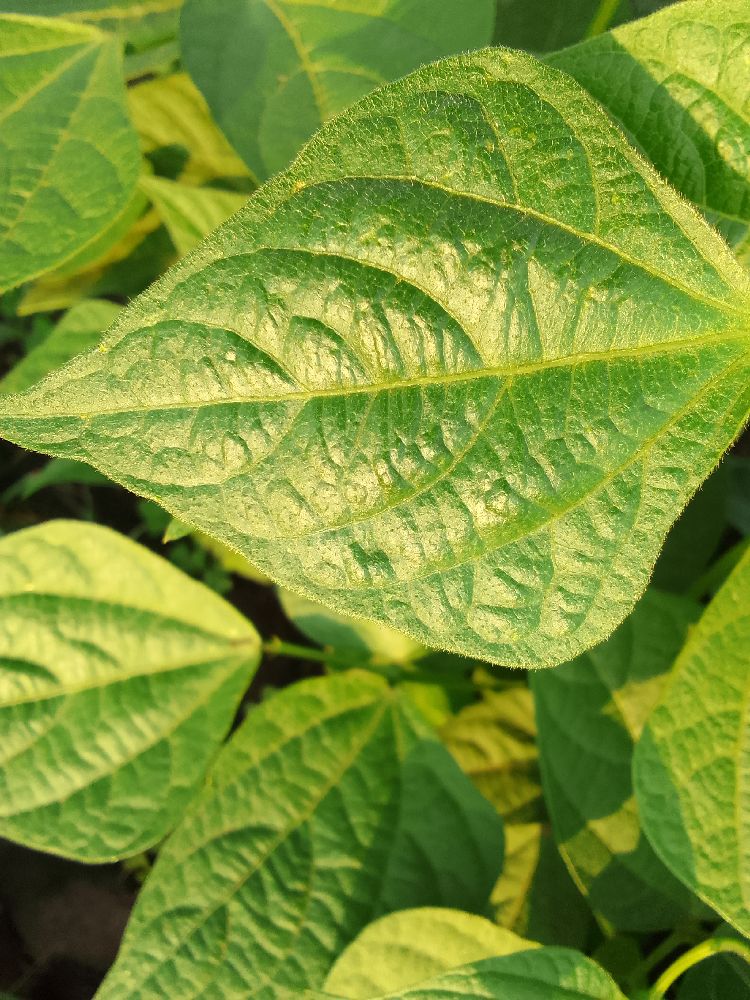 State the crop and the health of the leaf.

common bean, healthy
